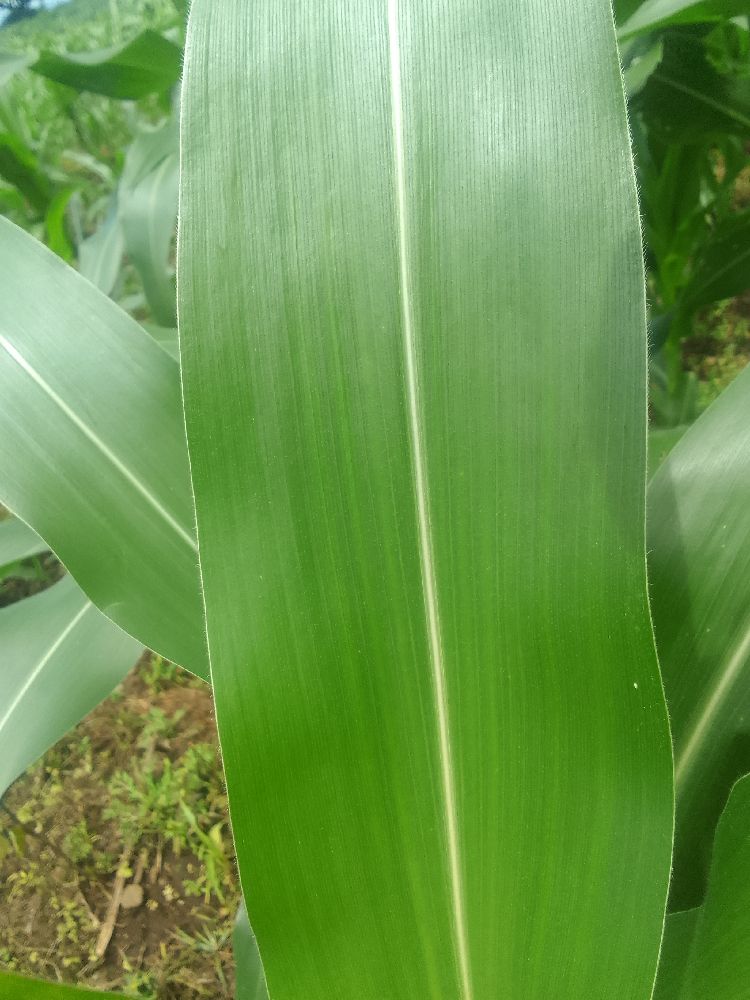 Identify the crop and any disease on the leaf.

maize, healthy
